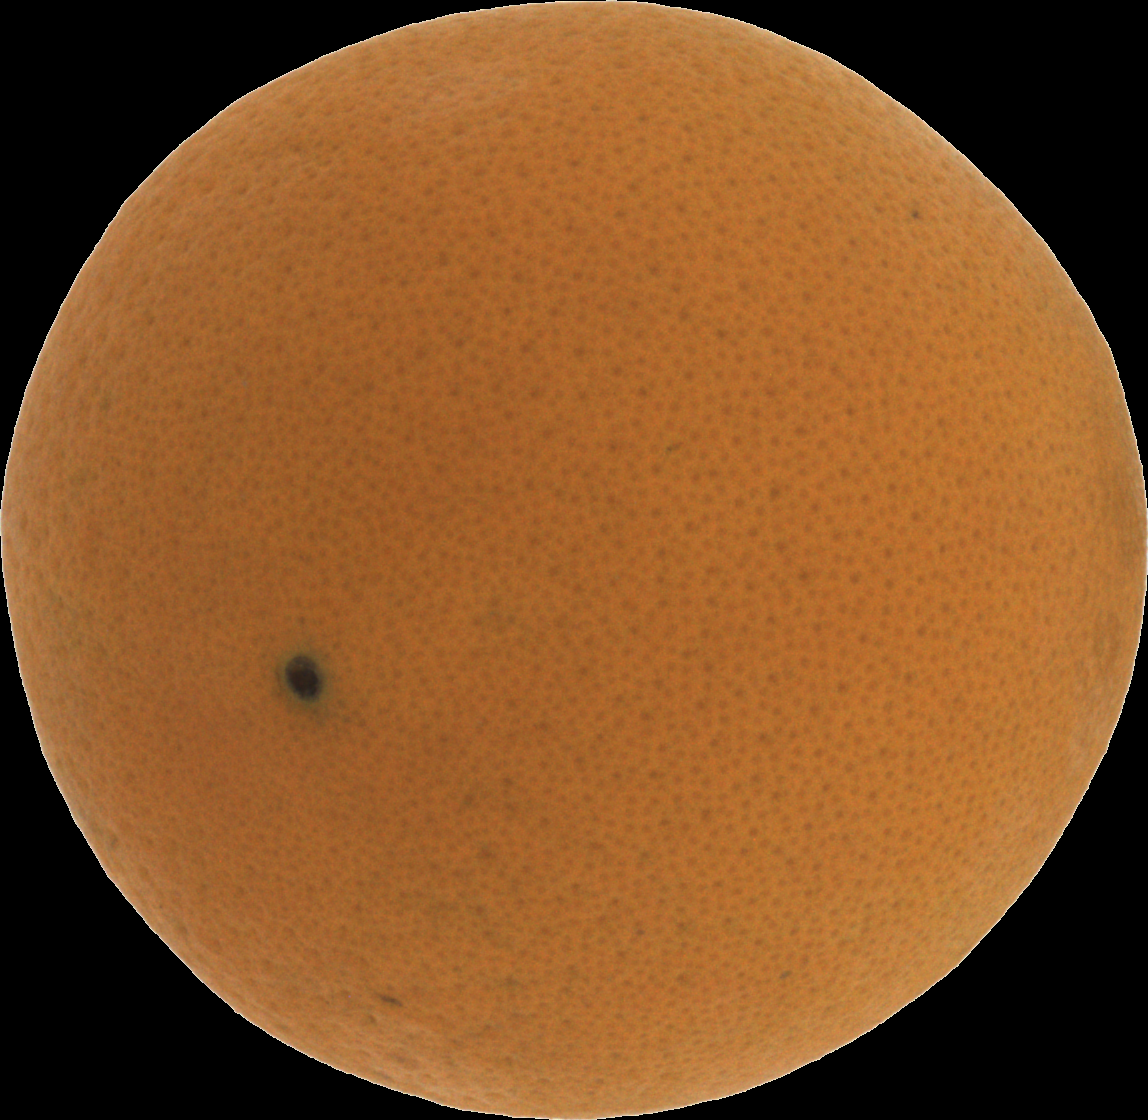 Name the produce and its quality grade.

orange, good
